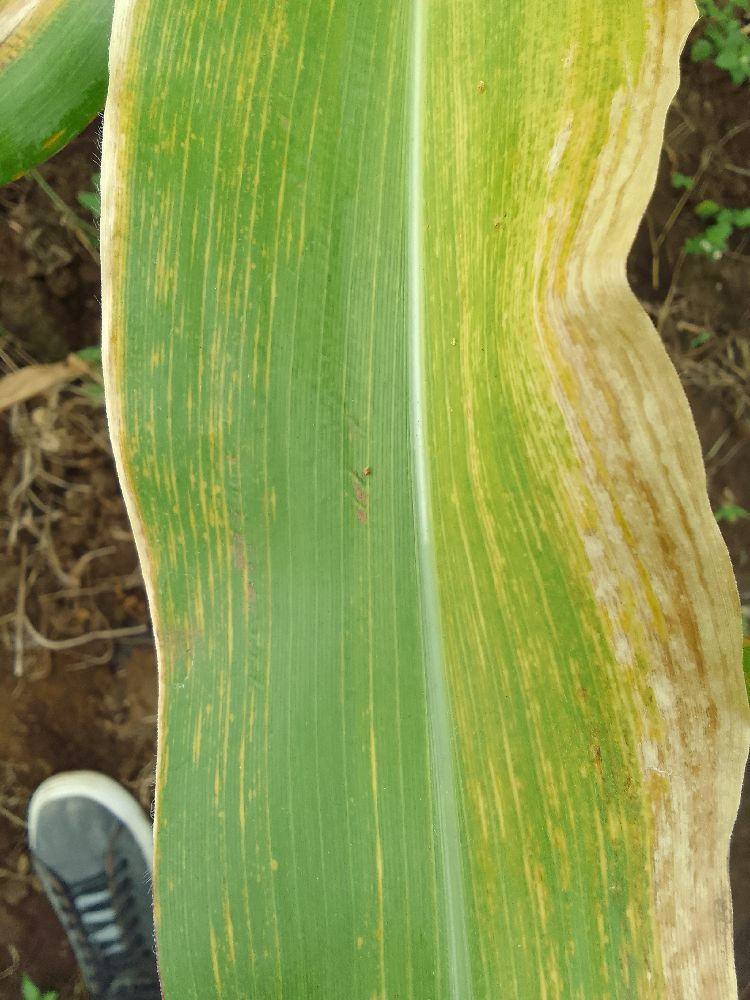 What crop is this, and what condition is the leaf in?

maize, maize lethal necrosis
